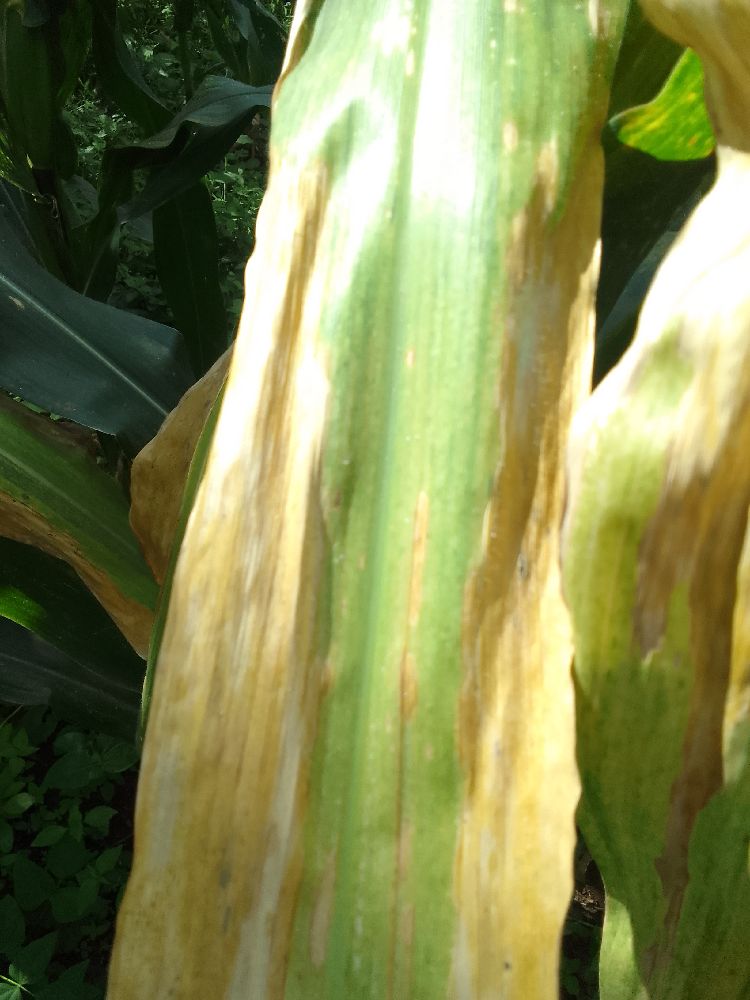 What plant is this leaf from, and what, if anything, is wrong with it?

maize, maize lethal necrosis
